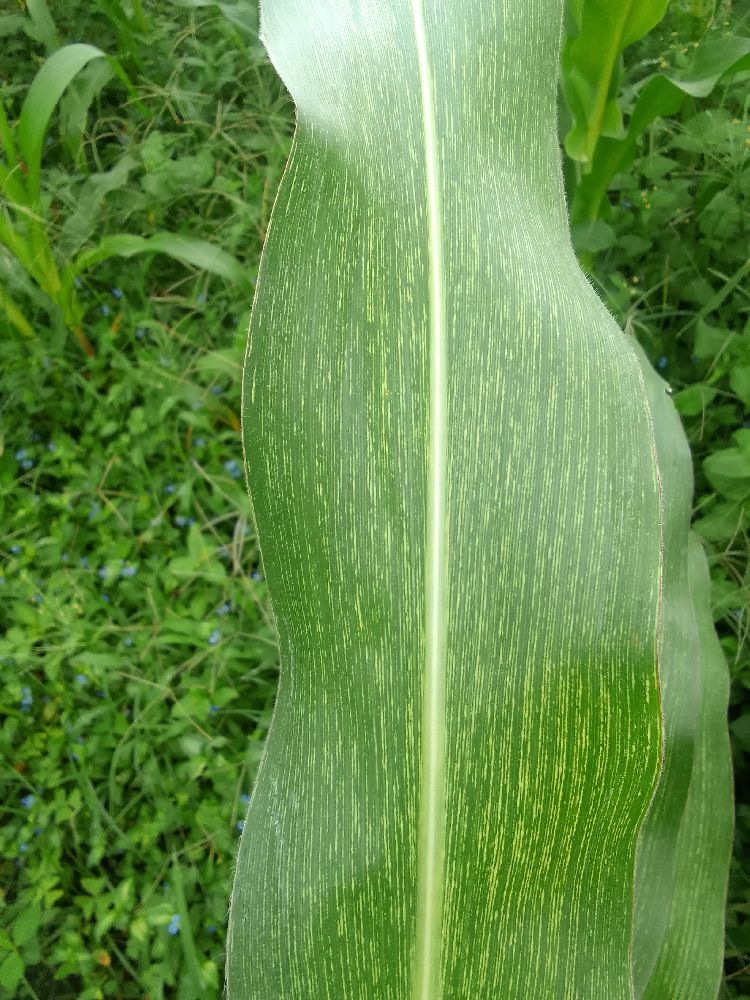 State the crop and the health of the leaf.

maize, maize streak virus
